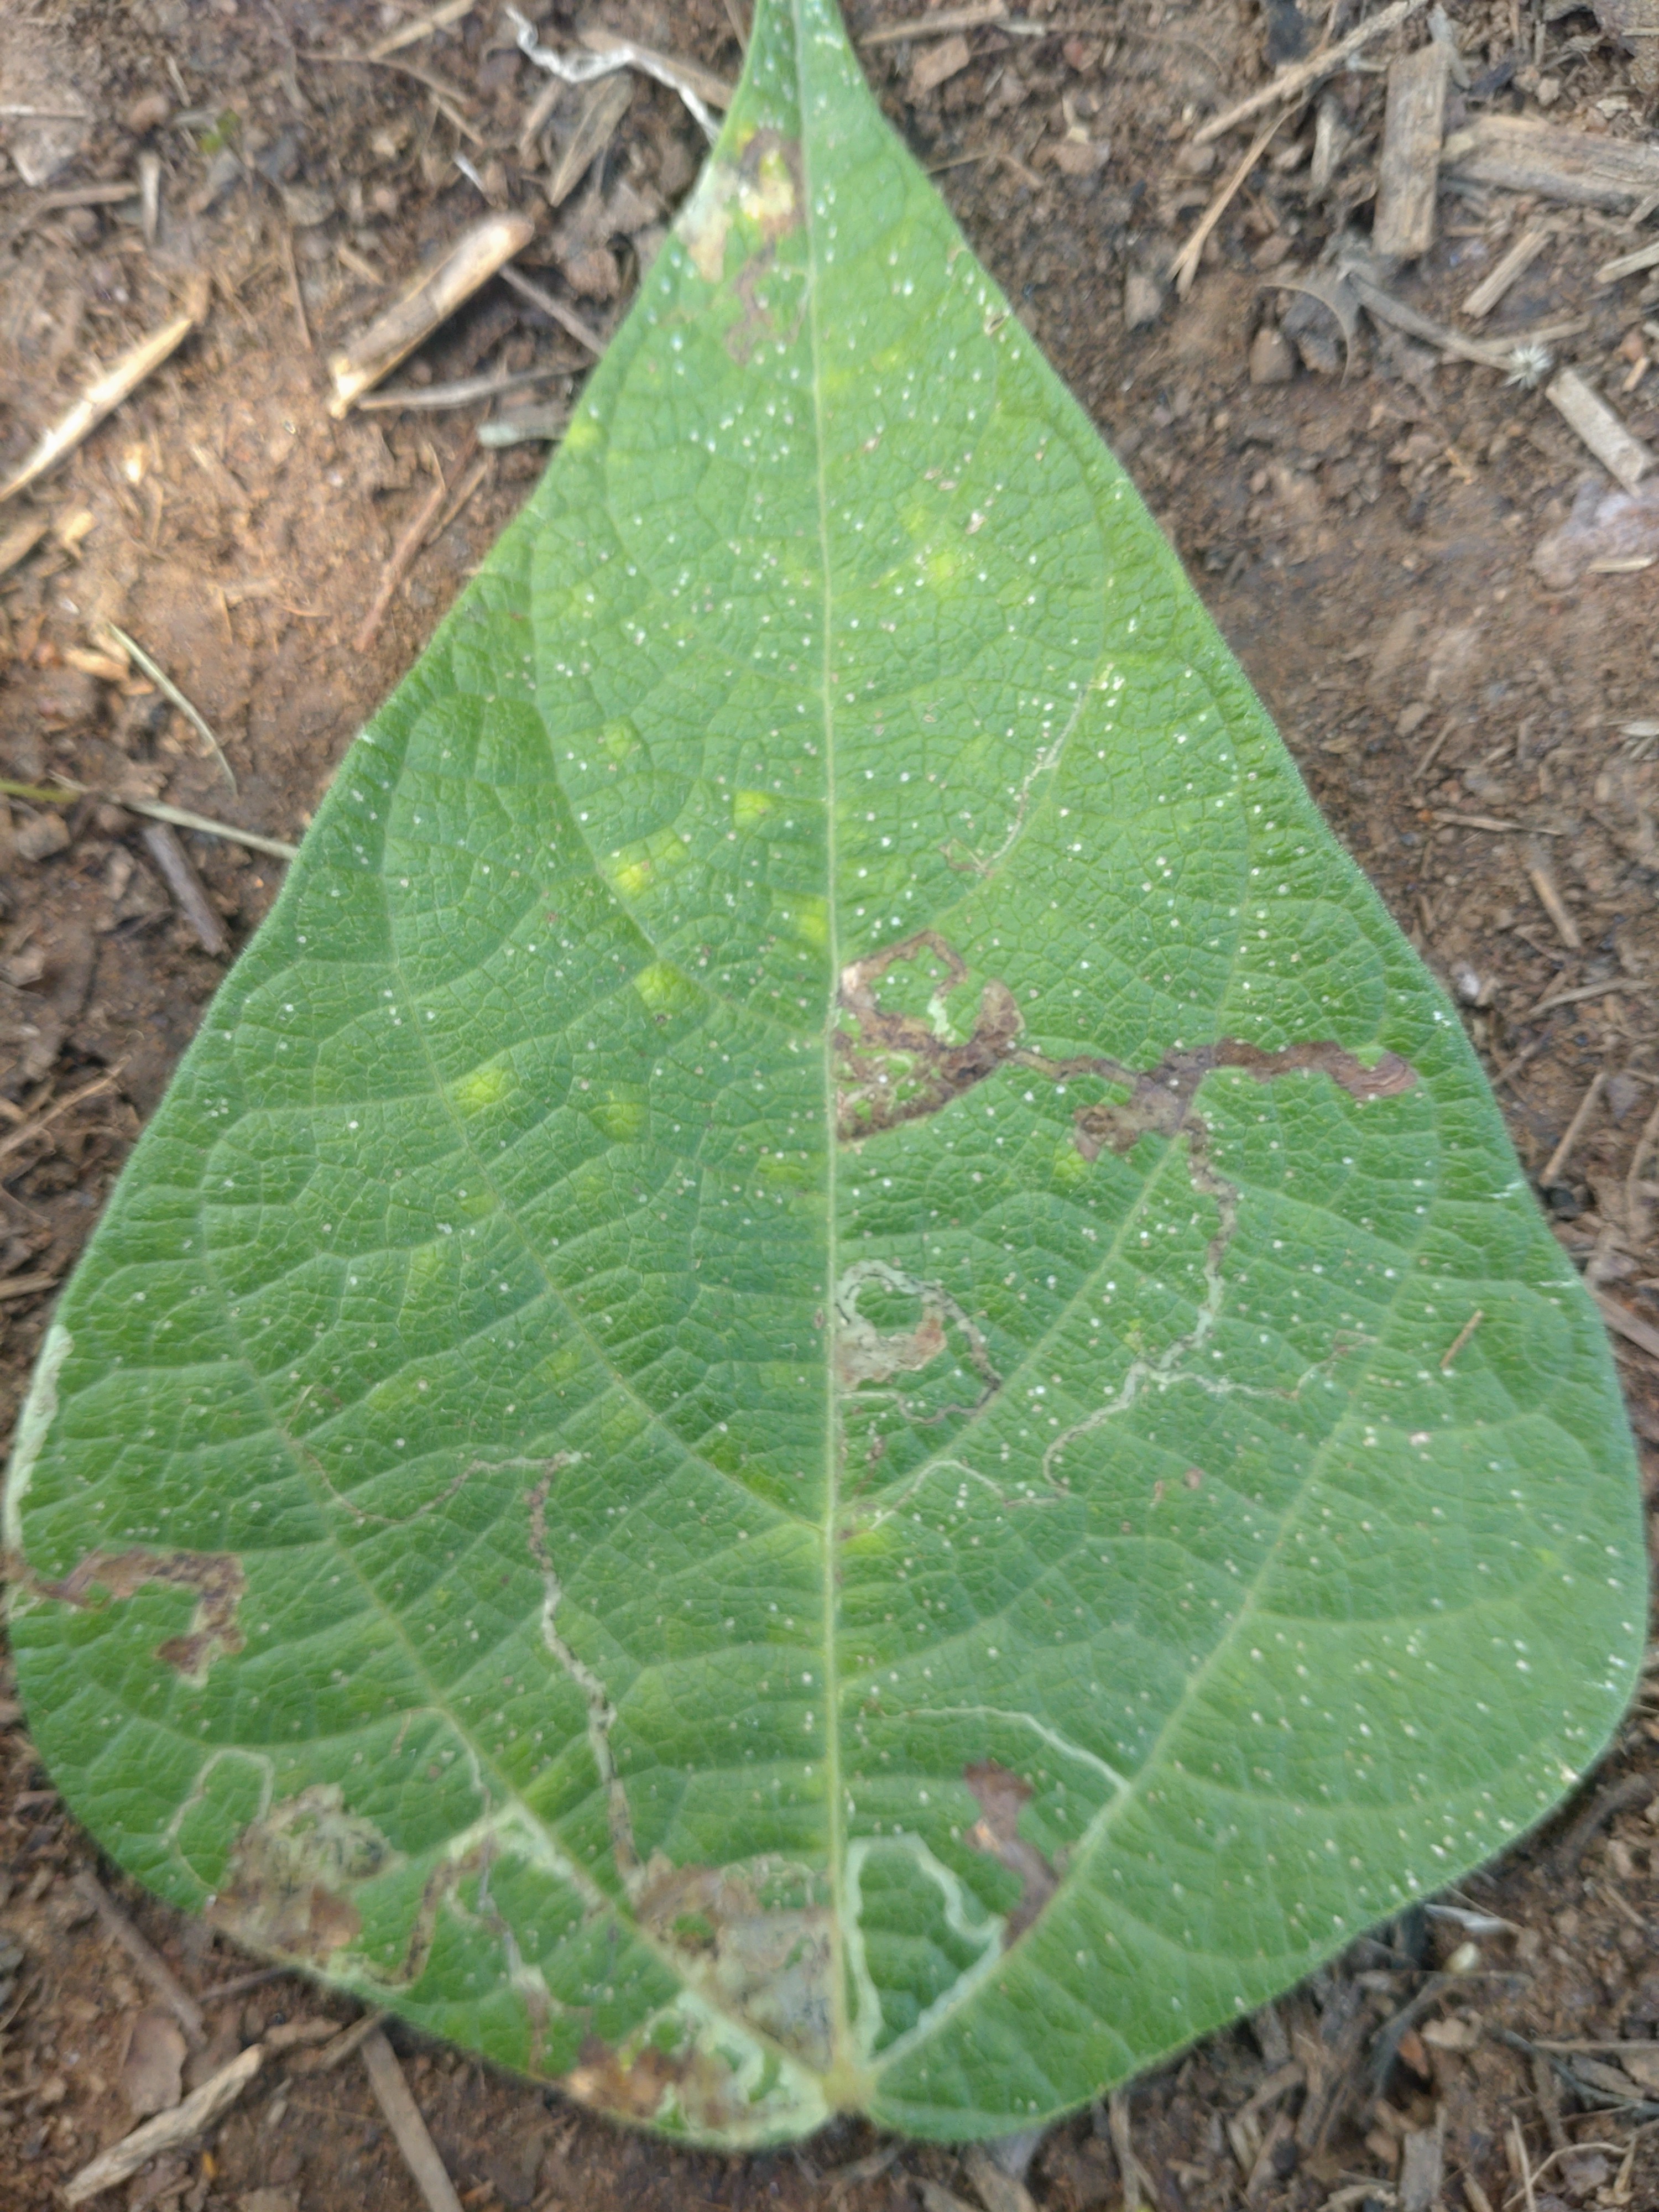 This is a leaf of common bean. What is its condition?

anthracnose
